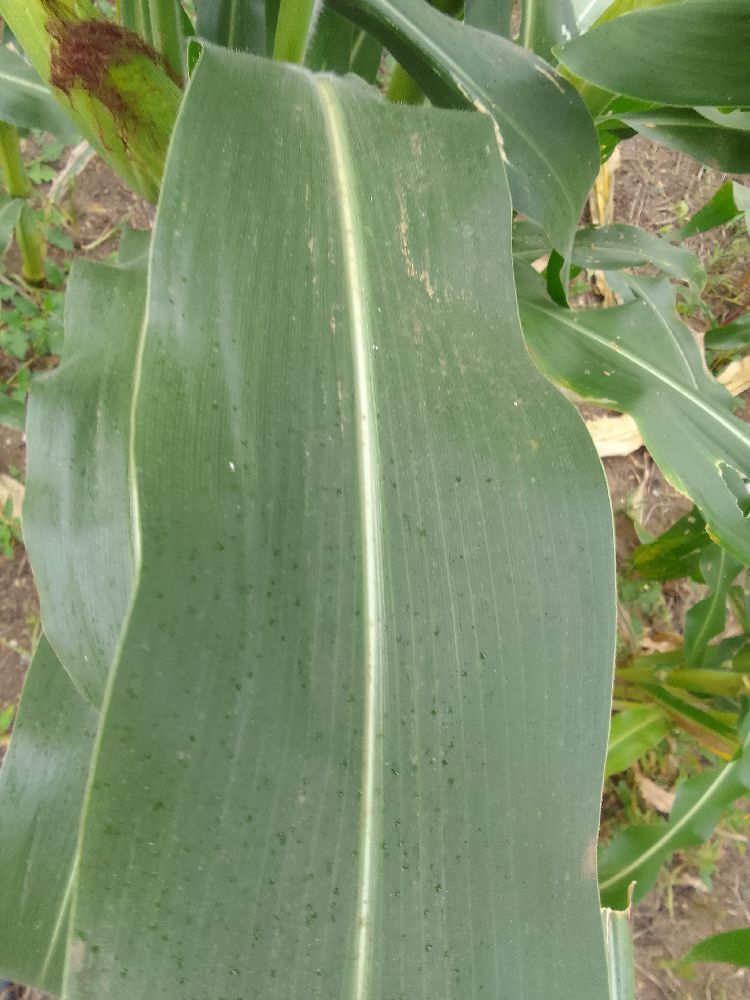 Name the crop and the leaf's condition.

maize, healthy
